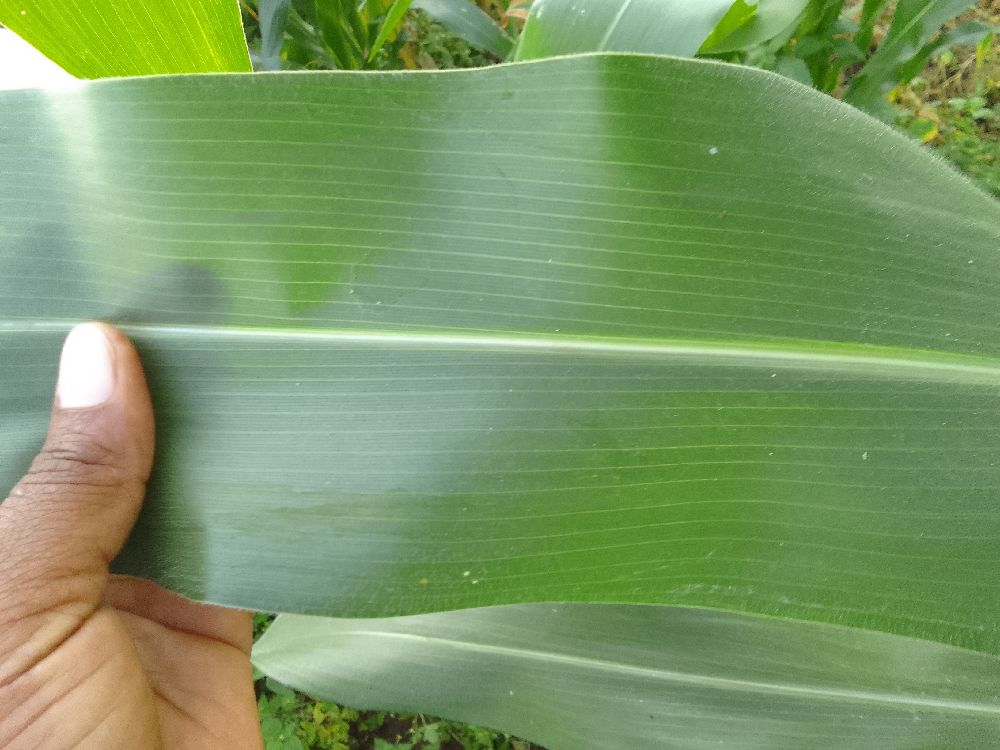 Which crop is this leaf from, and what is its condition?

maize, healthy
